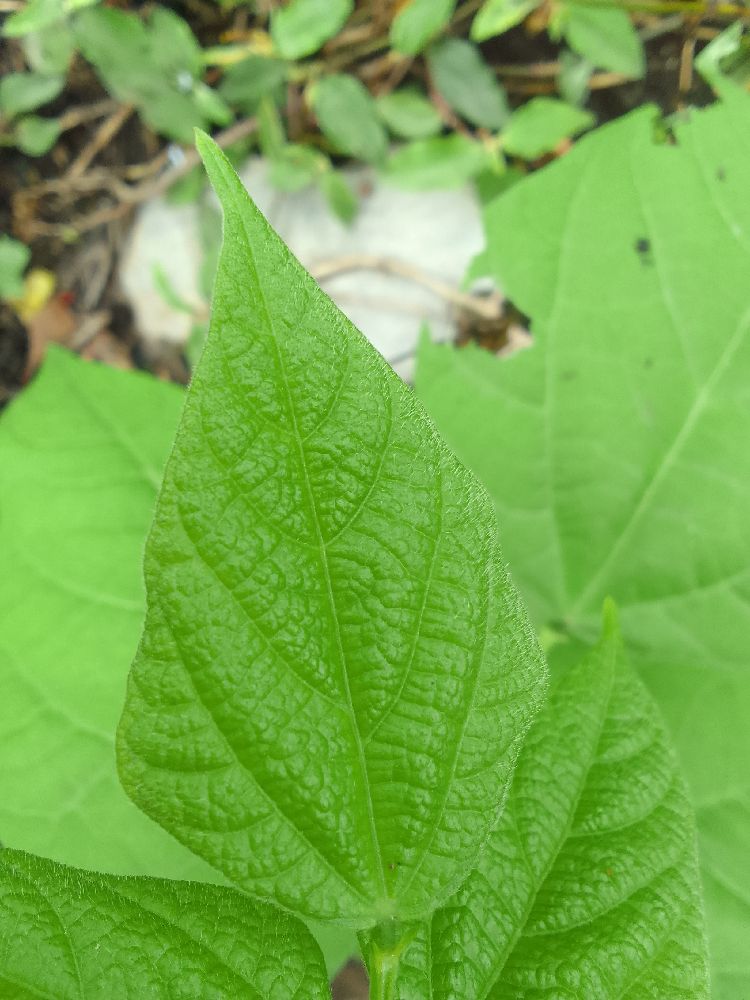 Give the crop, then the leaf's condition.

common bean, healthy
